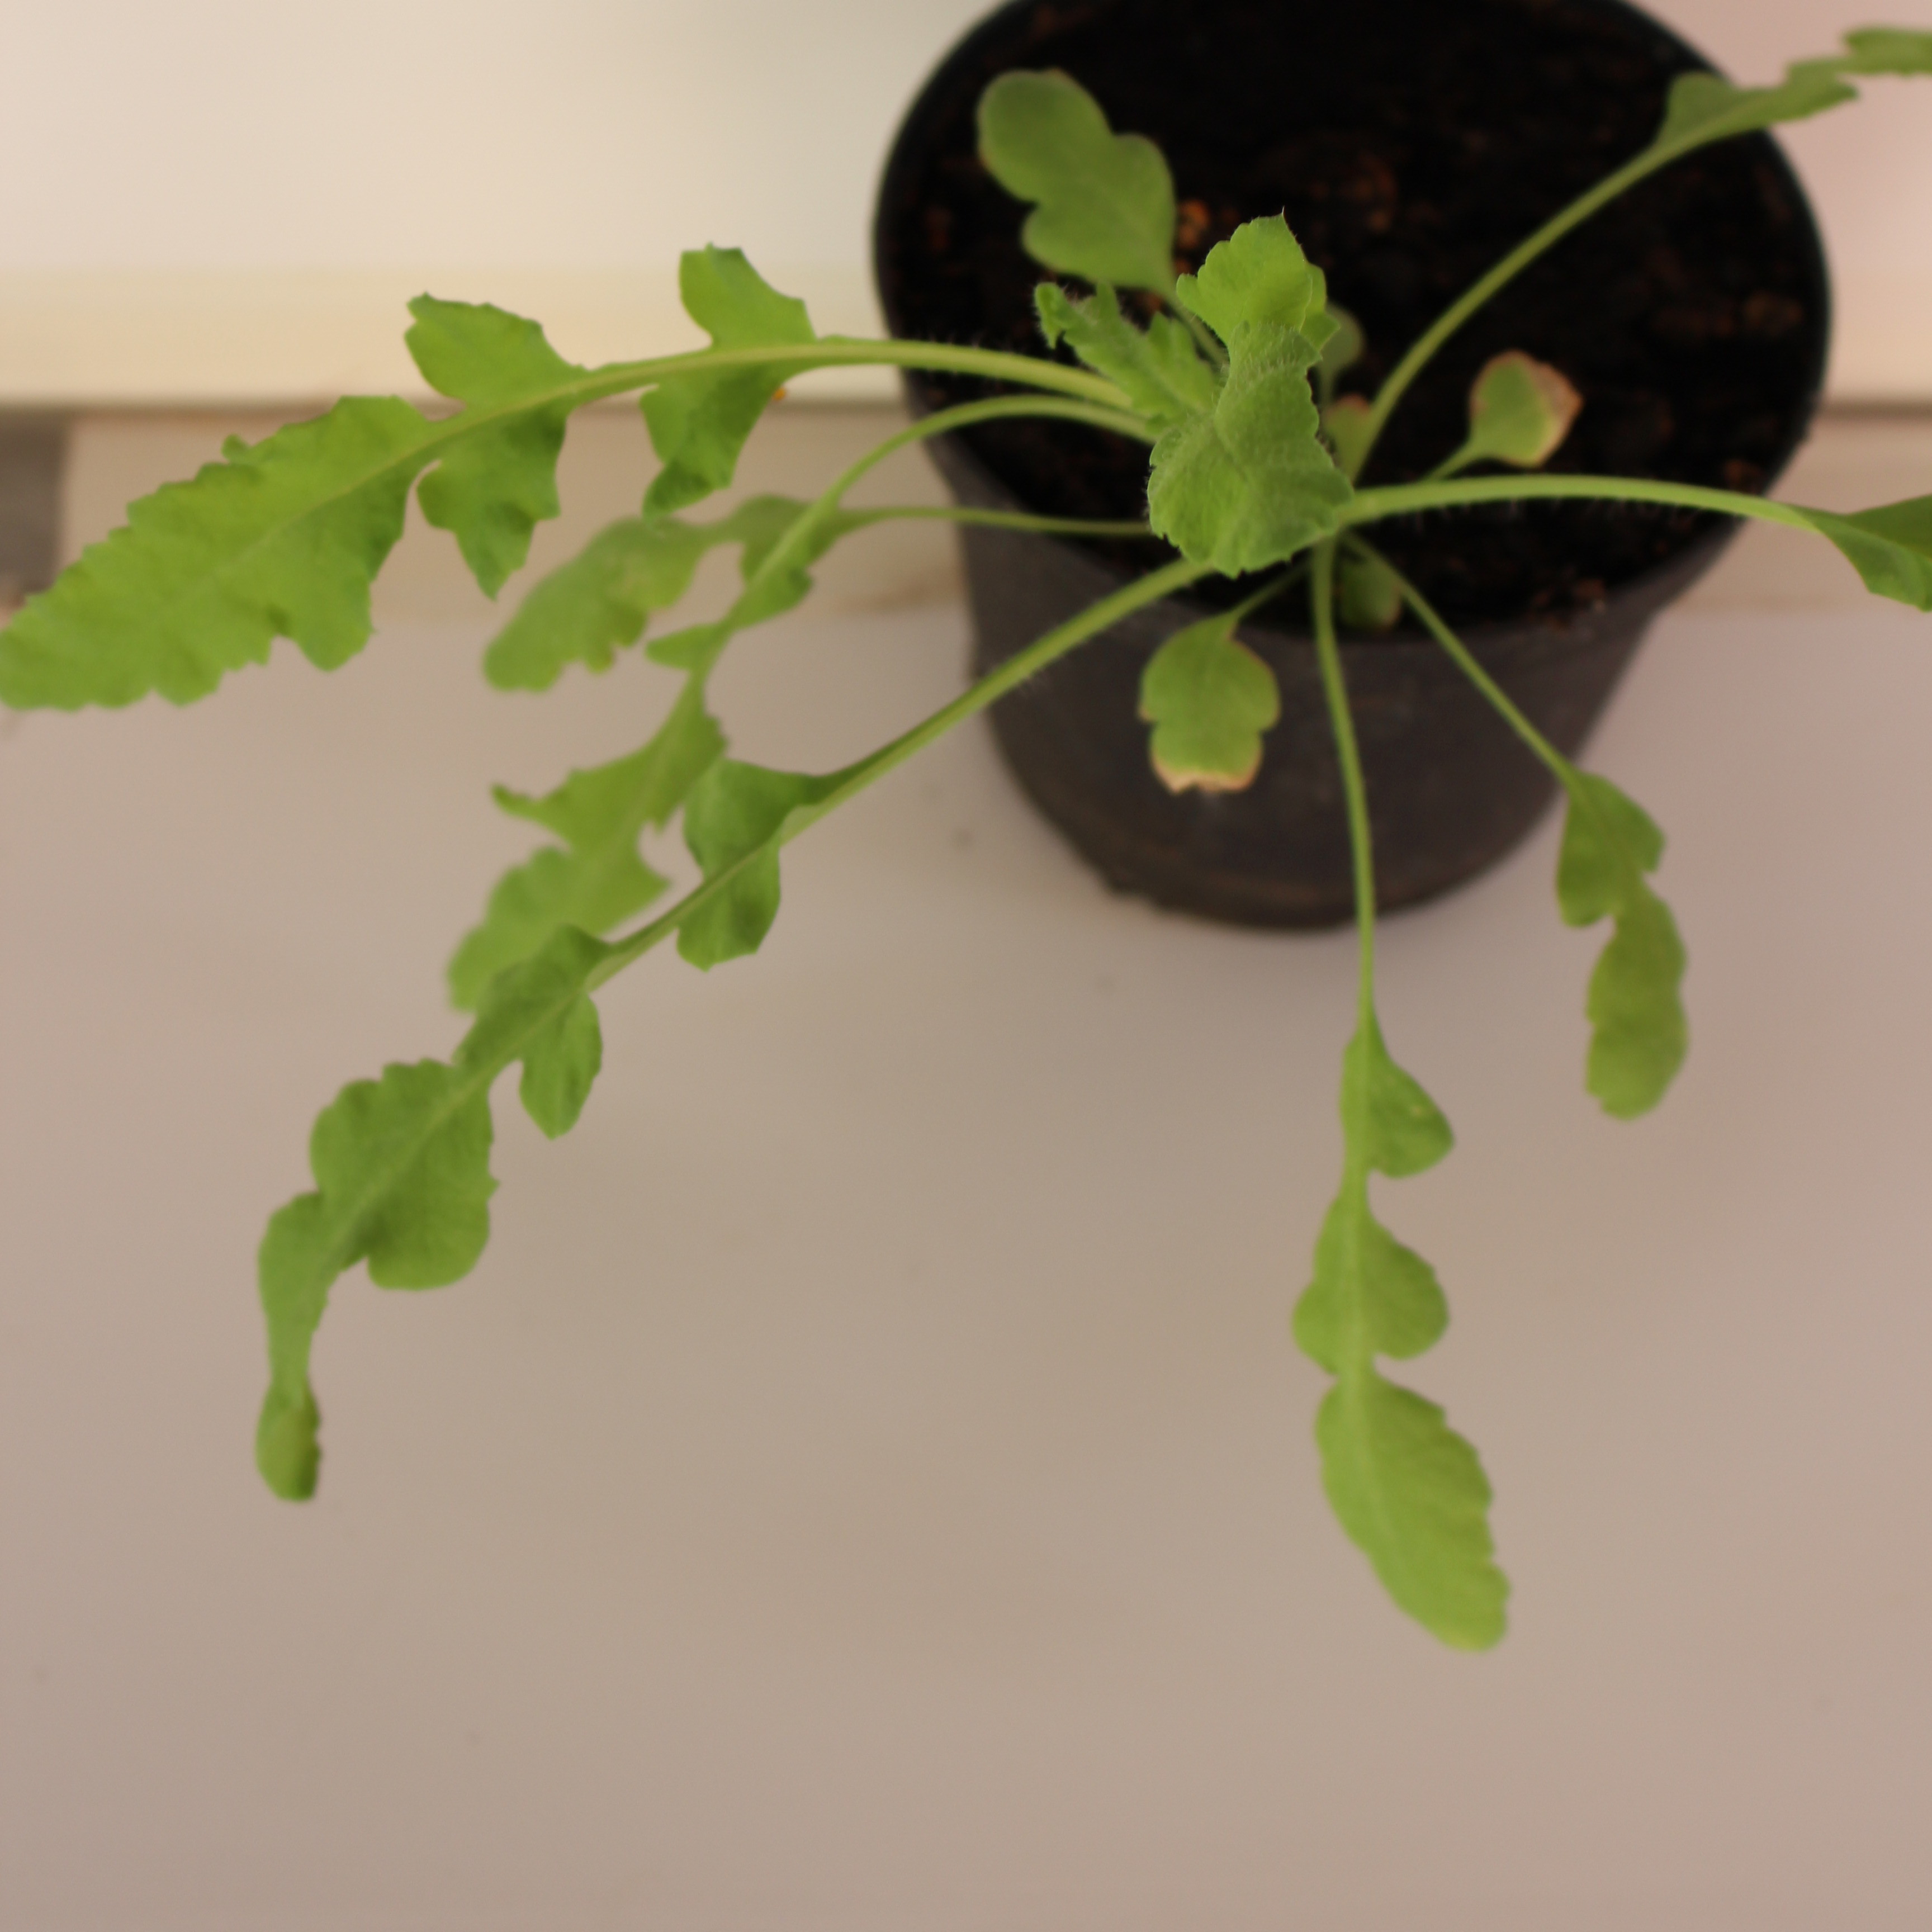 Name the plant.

Papaver rhoeas
